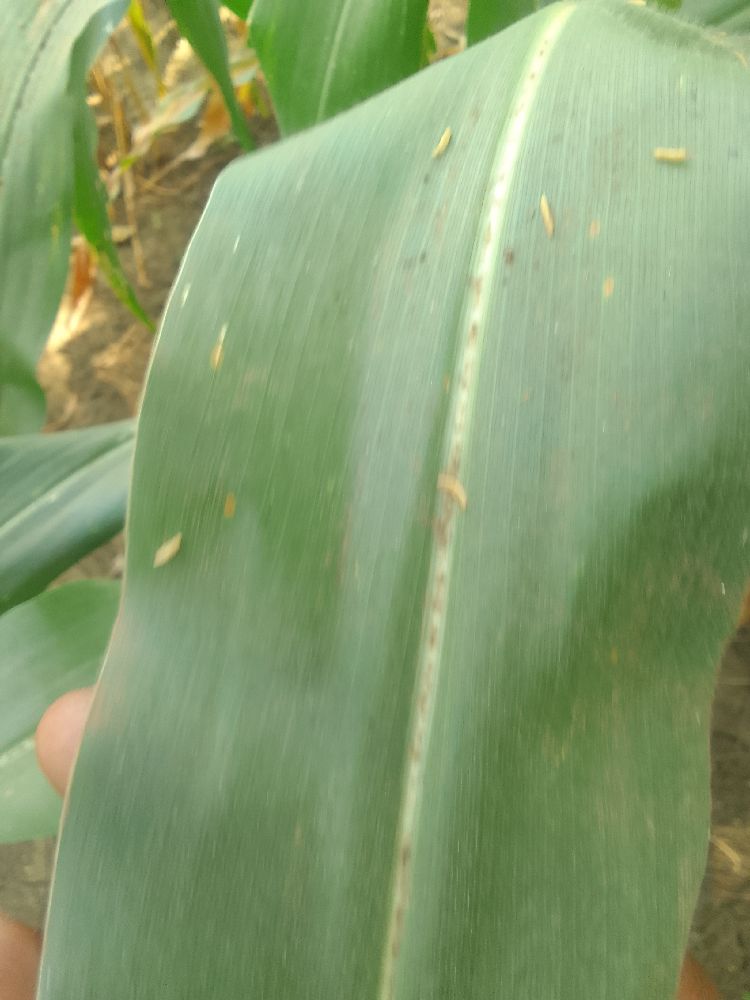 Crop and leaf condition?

maize, healthy
